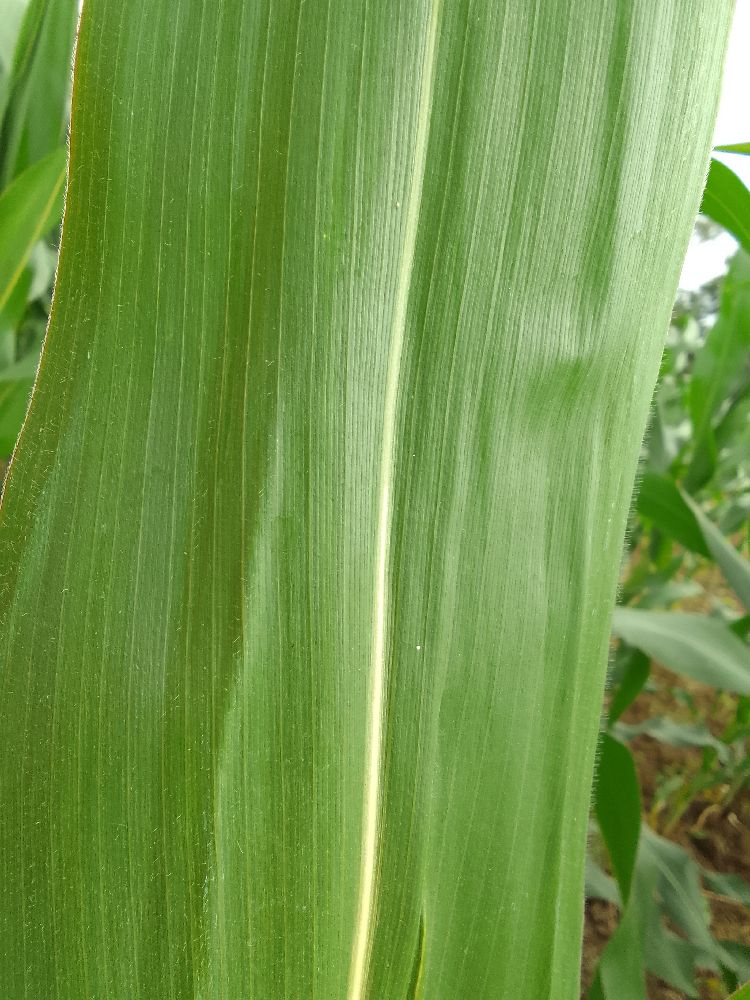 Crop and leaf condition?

maize, healthy
